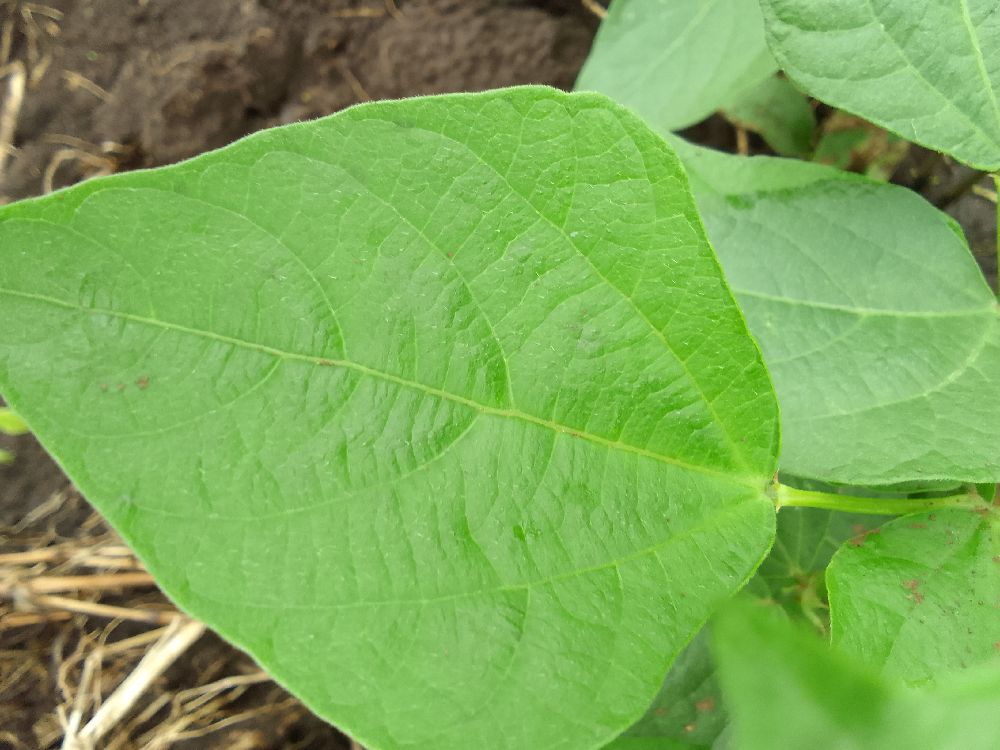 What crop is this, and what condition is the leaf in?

common bean, healthy
